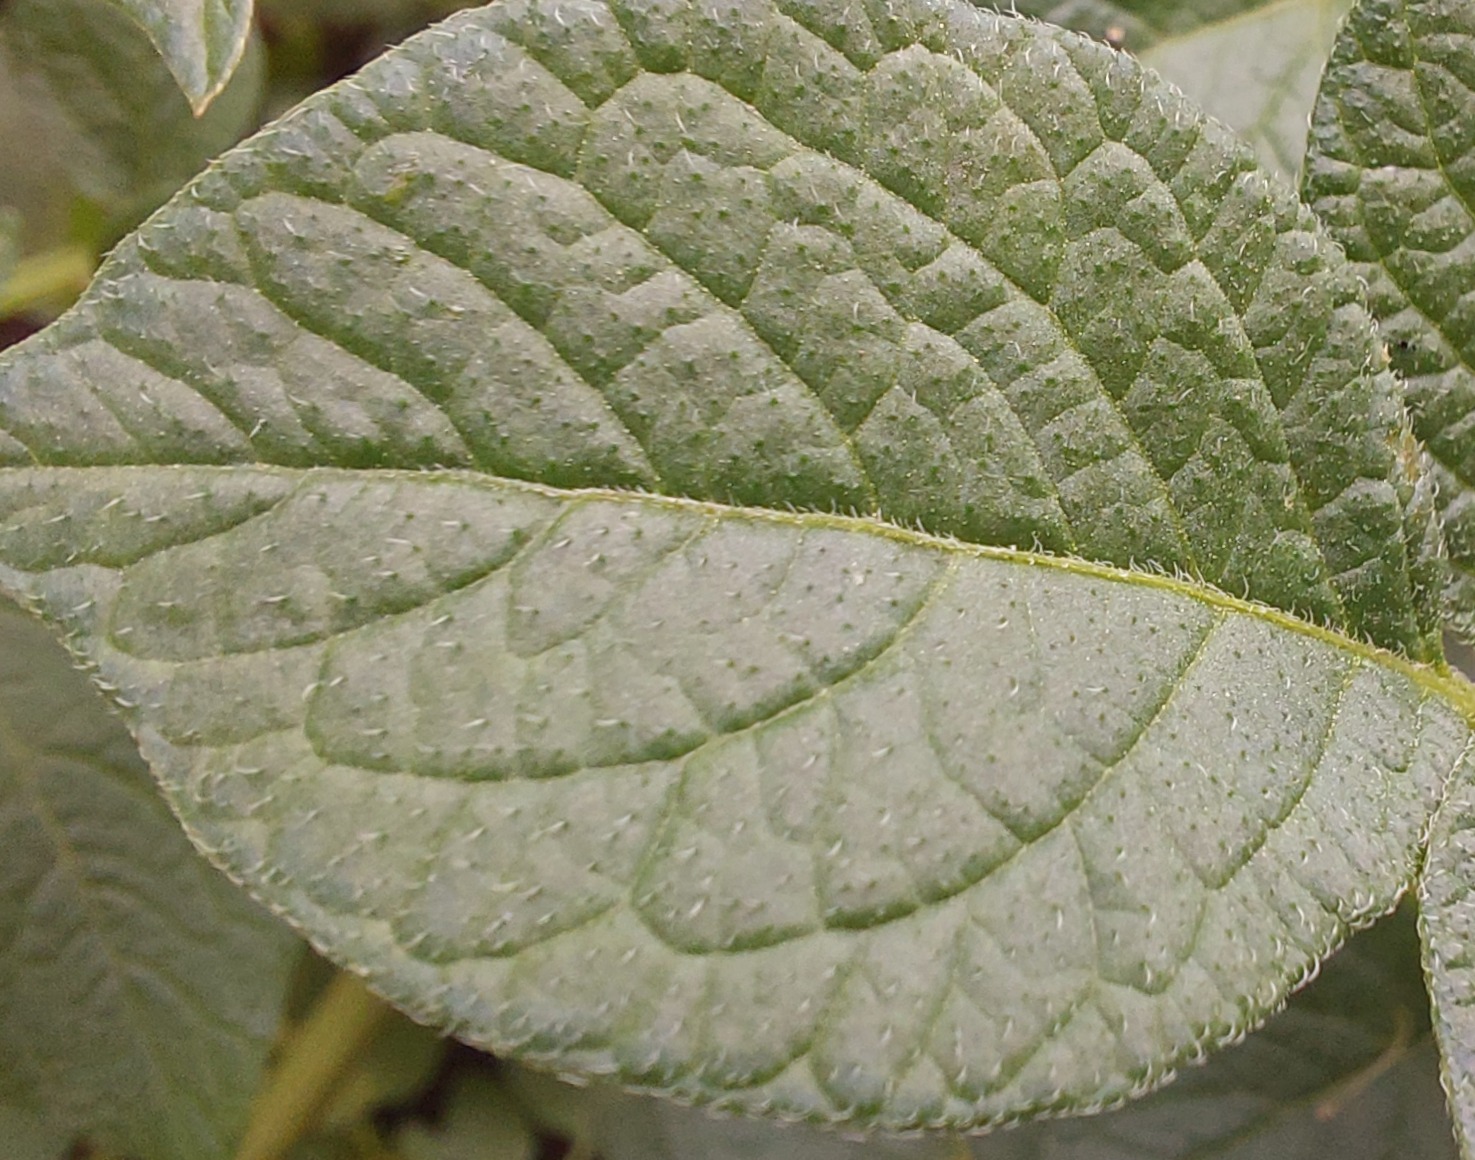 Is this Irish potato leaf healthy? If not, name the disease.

healthy
